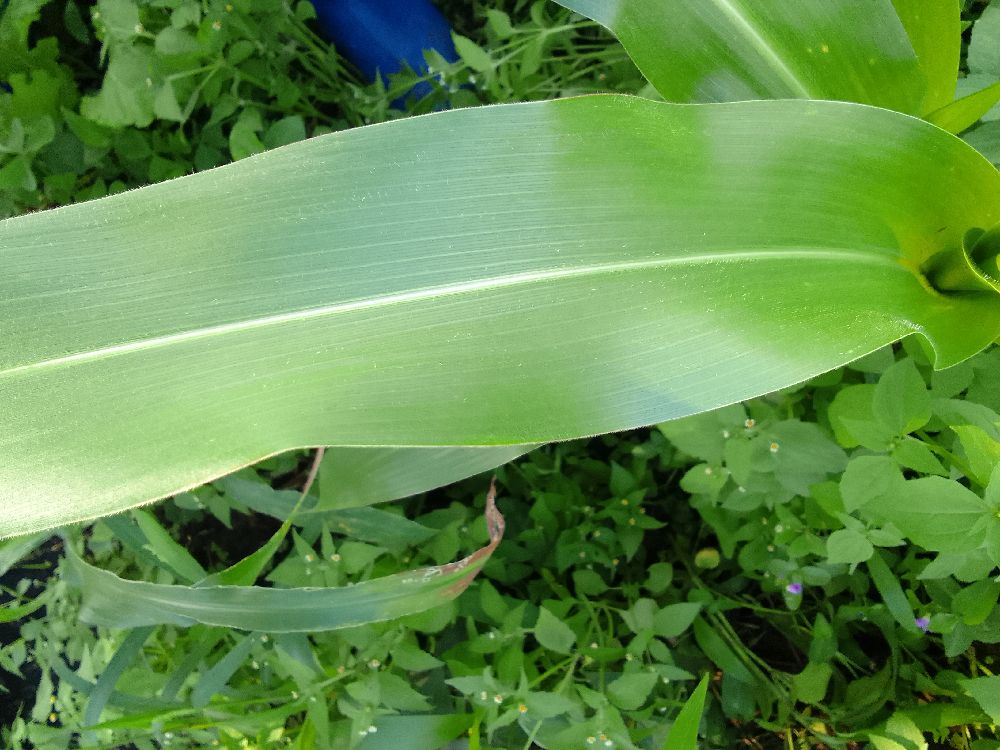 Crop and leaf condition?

maize, healthy
